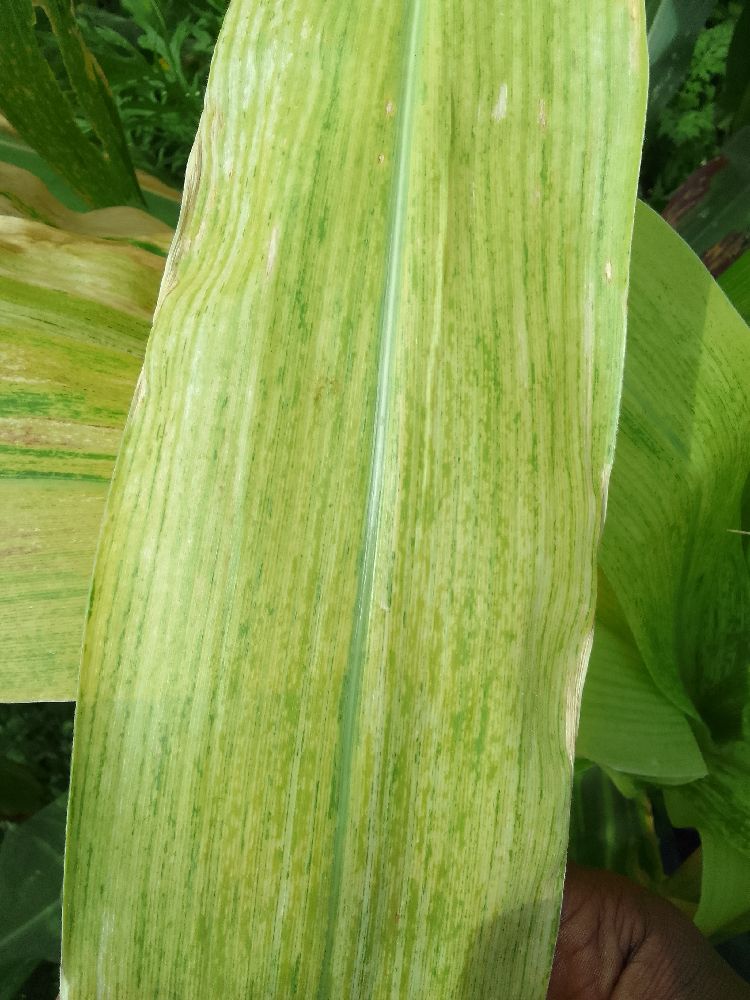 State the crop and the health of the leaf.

maize, maize lethal necrosis
